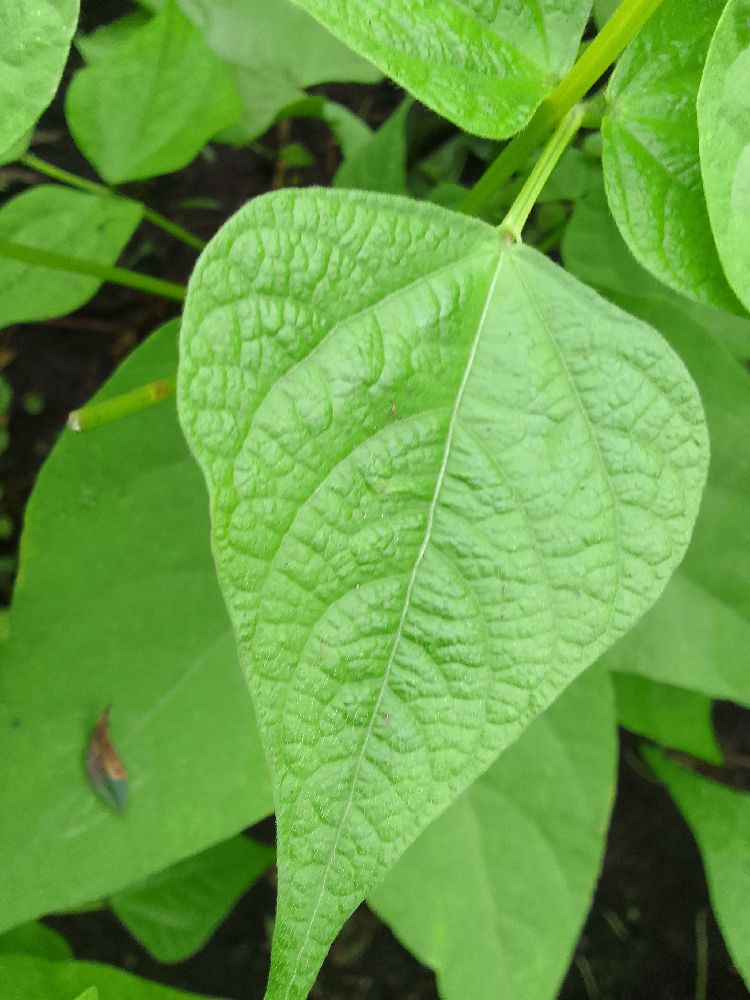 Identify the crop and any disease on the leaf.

common bean, healthy
